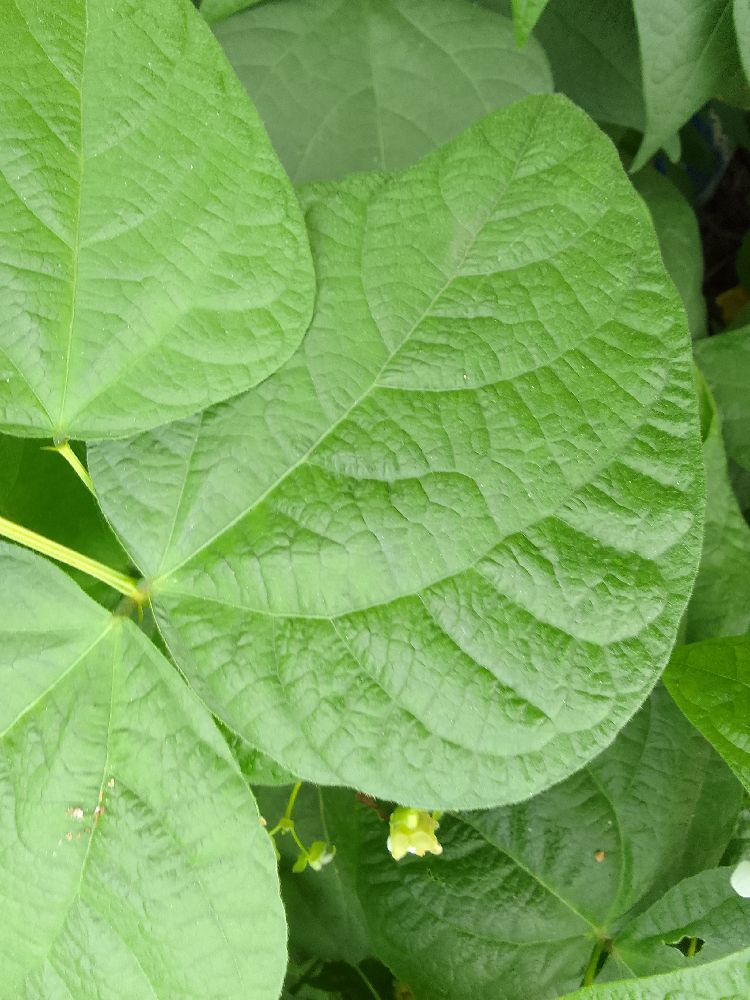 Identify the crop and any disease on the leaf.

common bean, healthy
